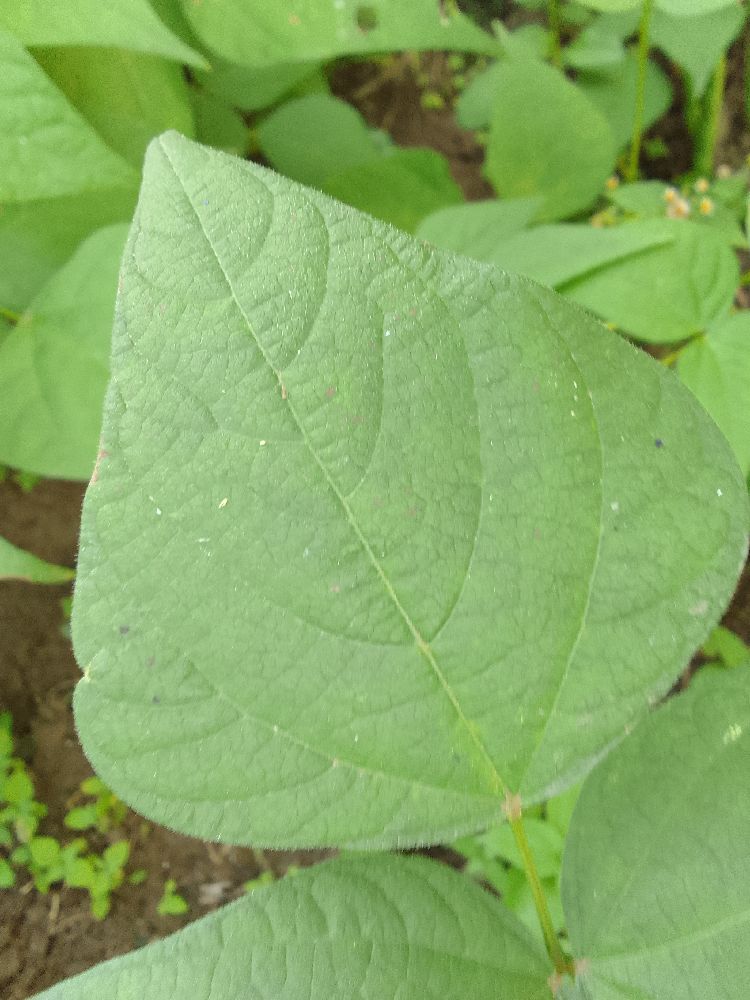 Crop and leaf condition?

common bean, healthy
